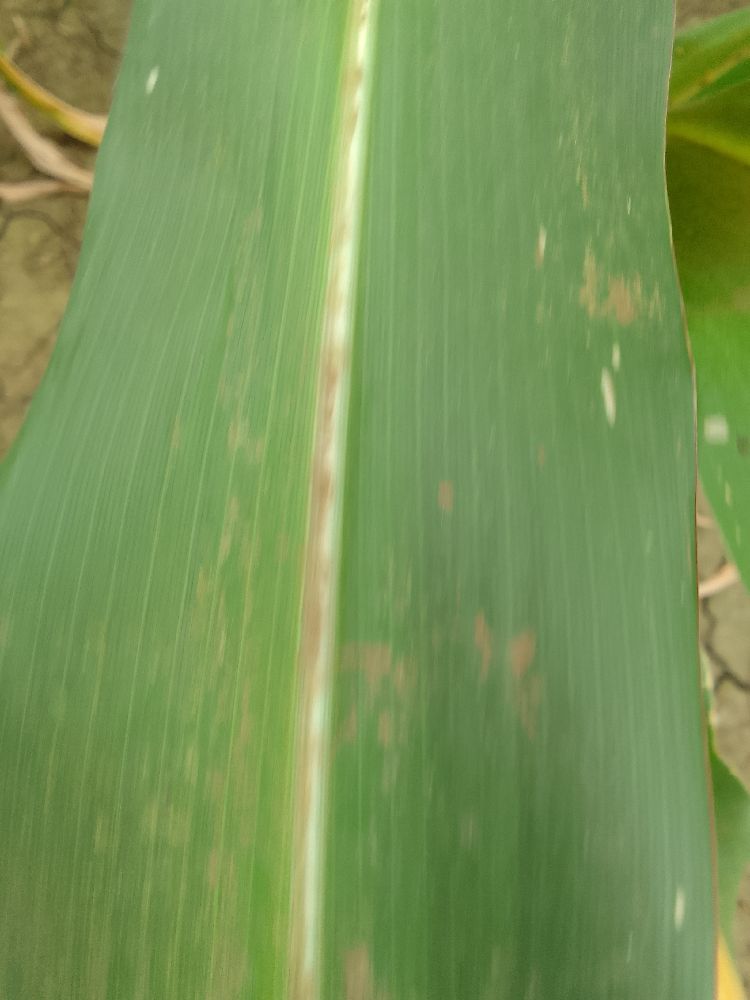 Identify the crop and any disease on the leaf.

maize, healthy
